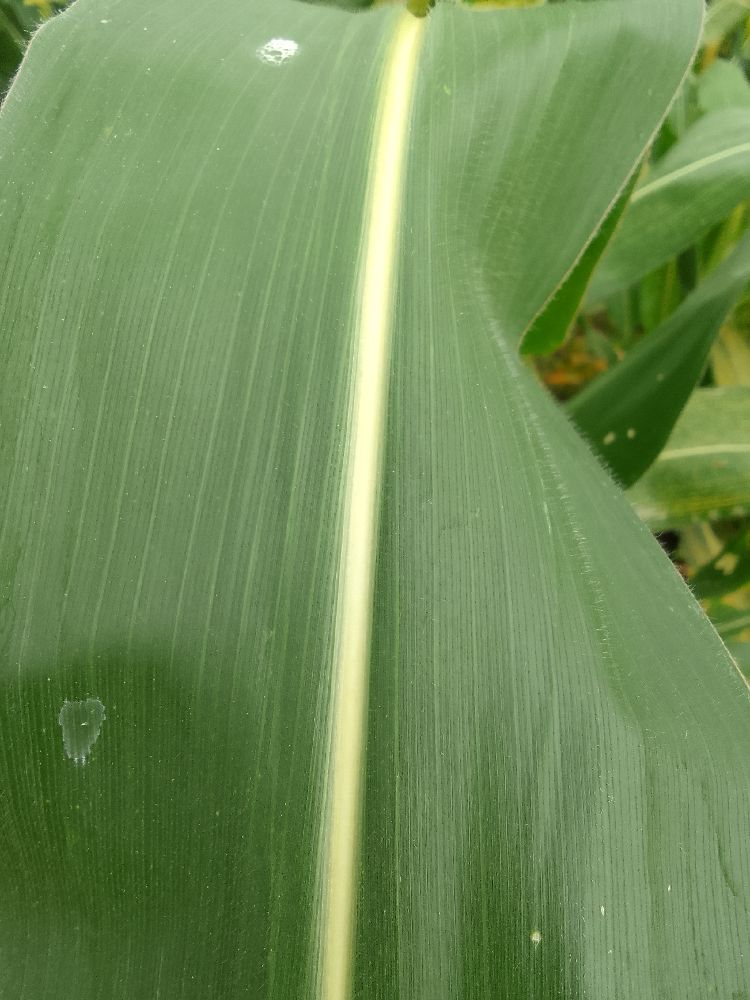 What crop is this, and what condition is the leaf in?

maize, healthy
